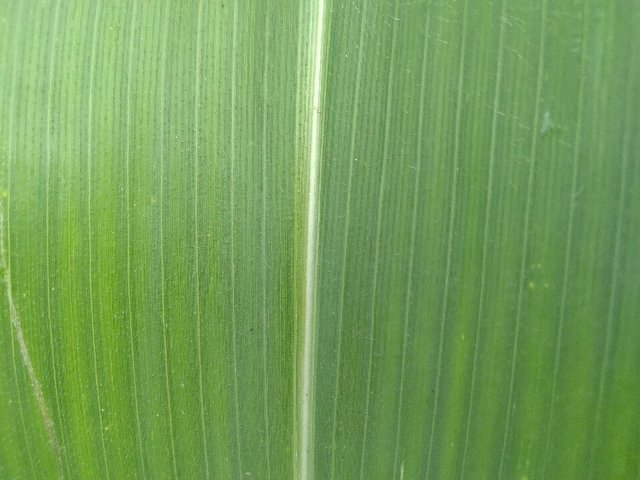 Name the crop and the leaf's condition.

maize, healthy
